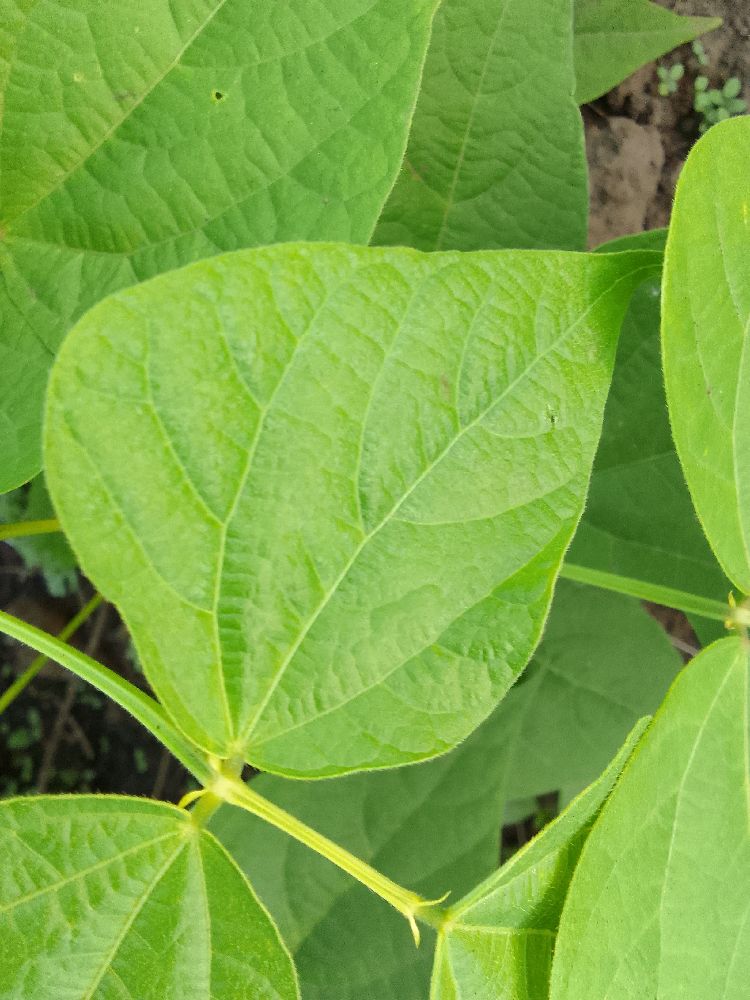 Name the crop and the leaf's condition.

common bean, healthy
